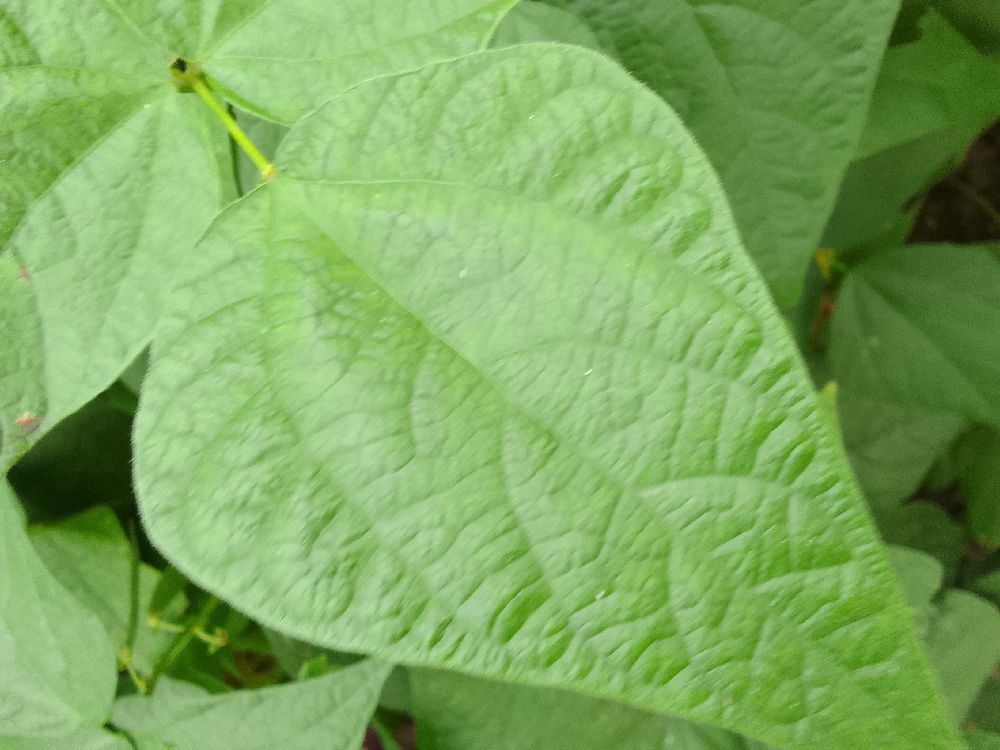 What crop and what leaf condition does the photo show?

common bean, healthy
